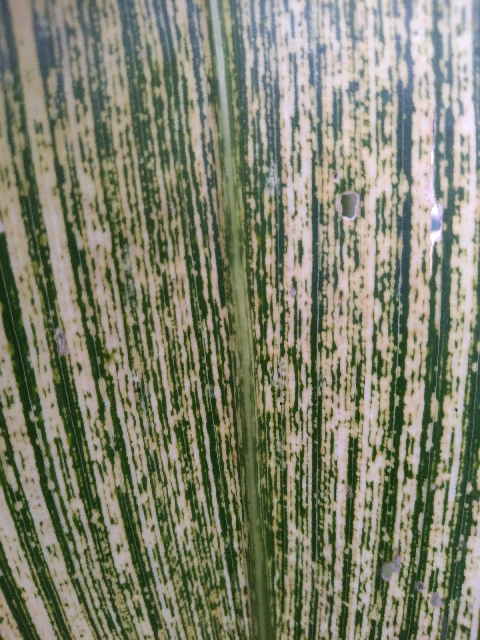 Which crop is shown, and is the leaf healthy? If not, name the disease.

maize, maize streak virus
